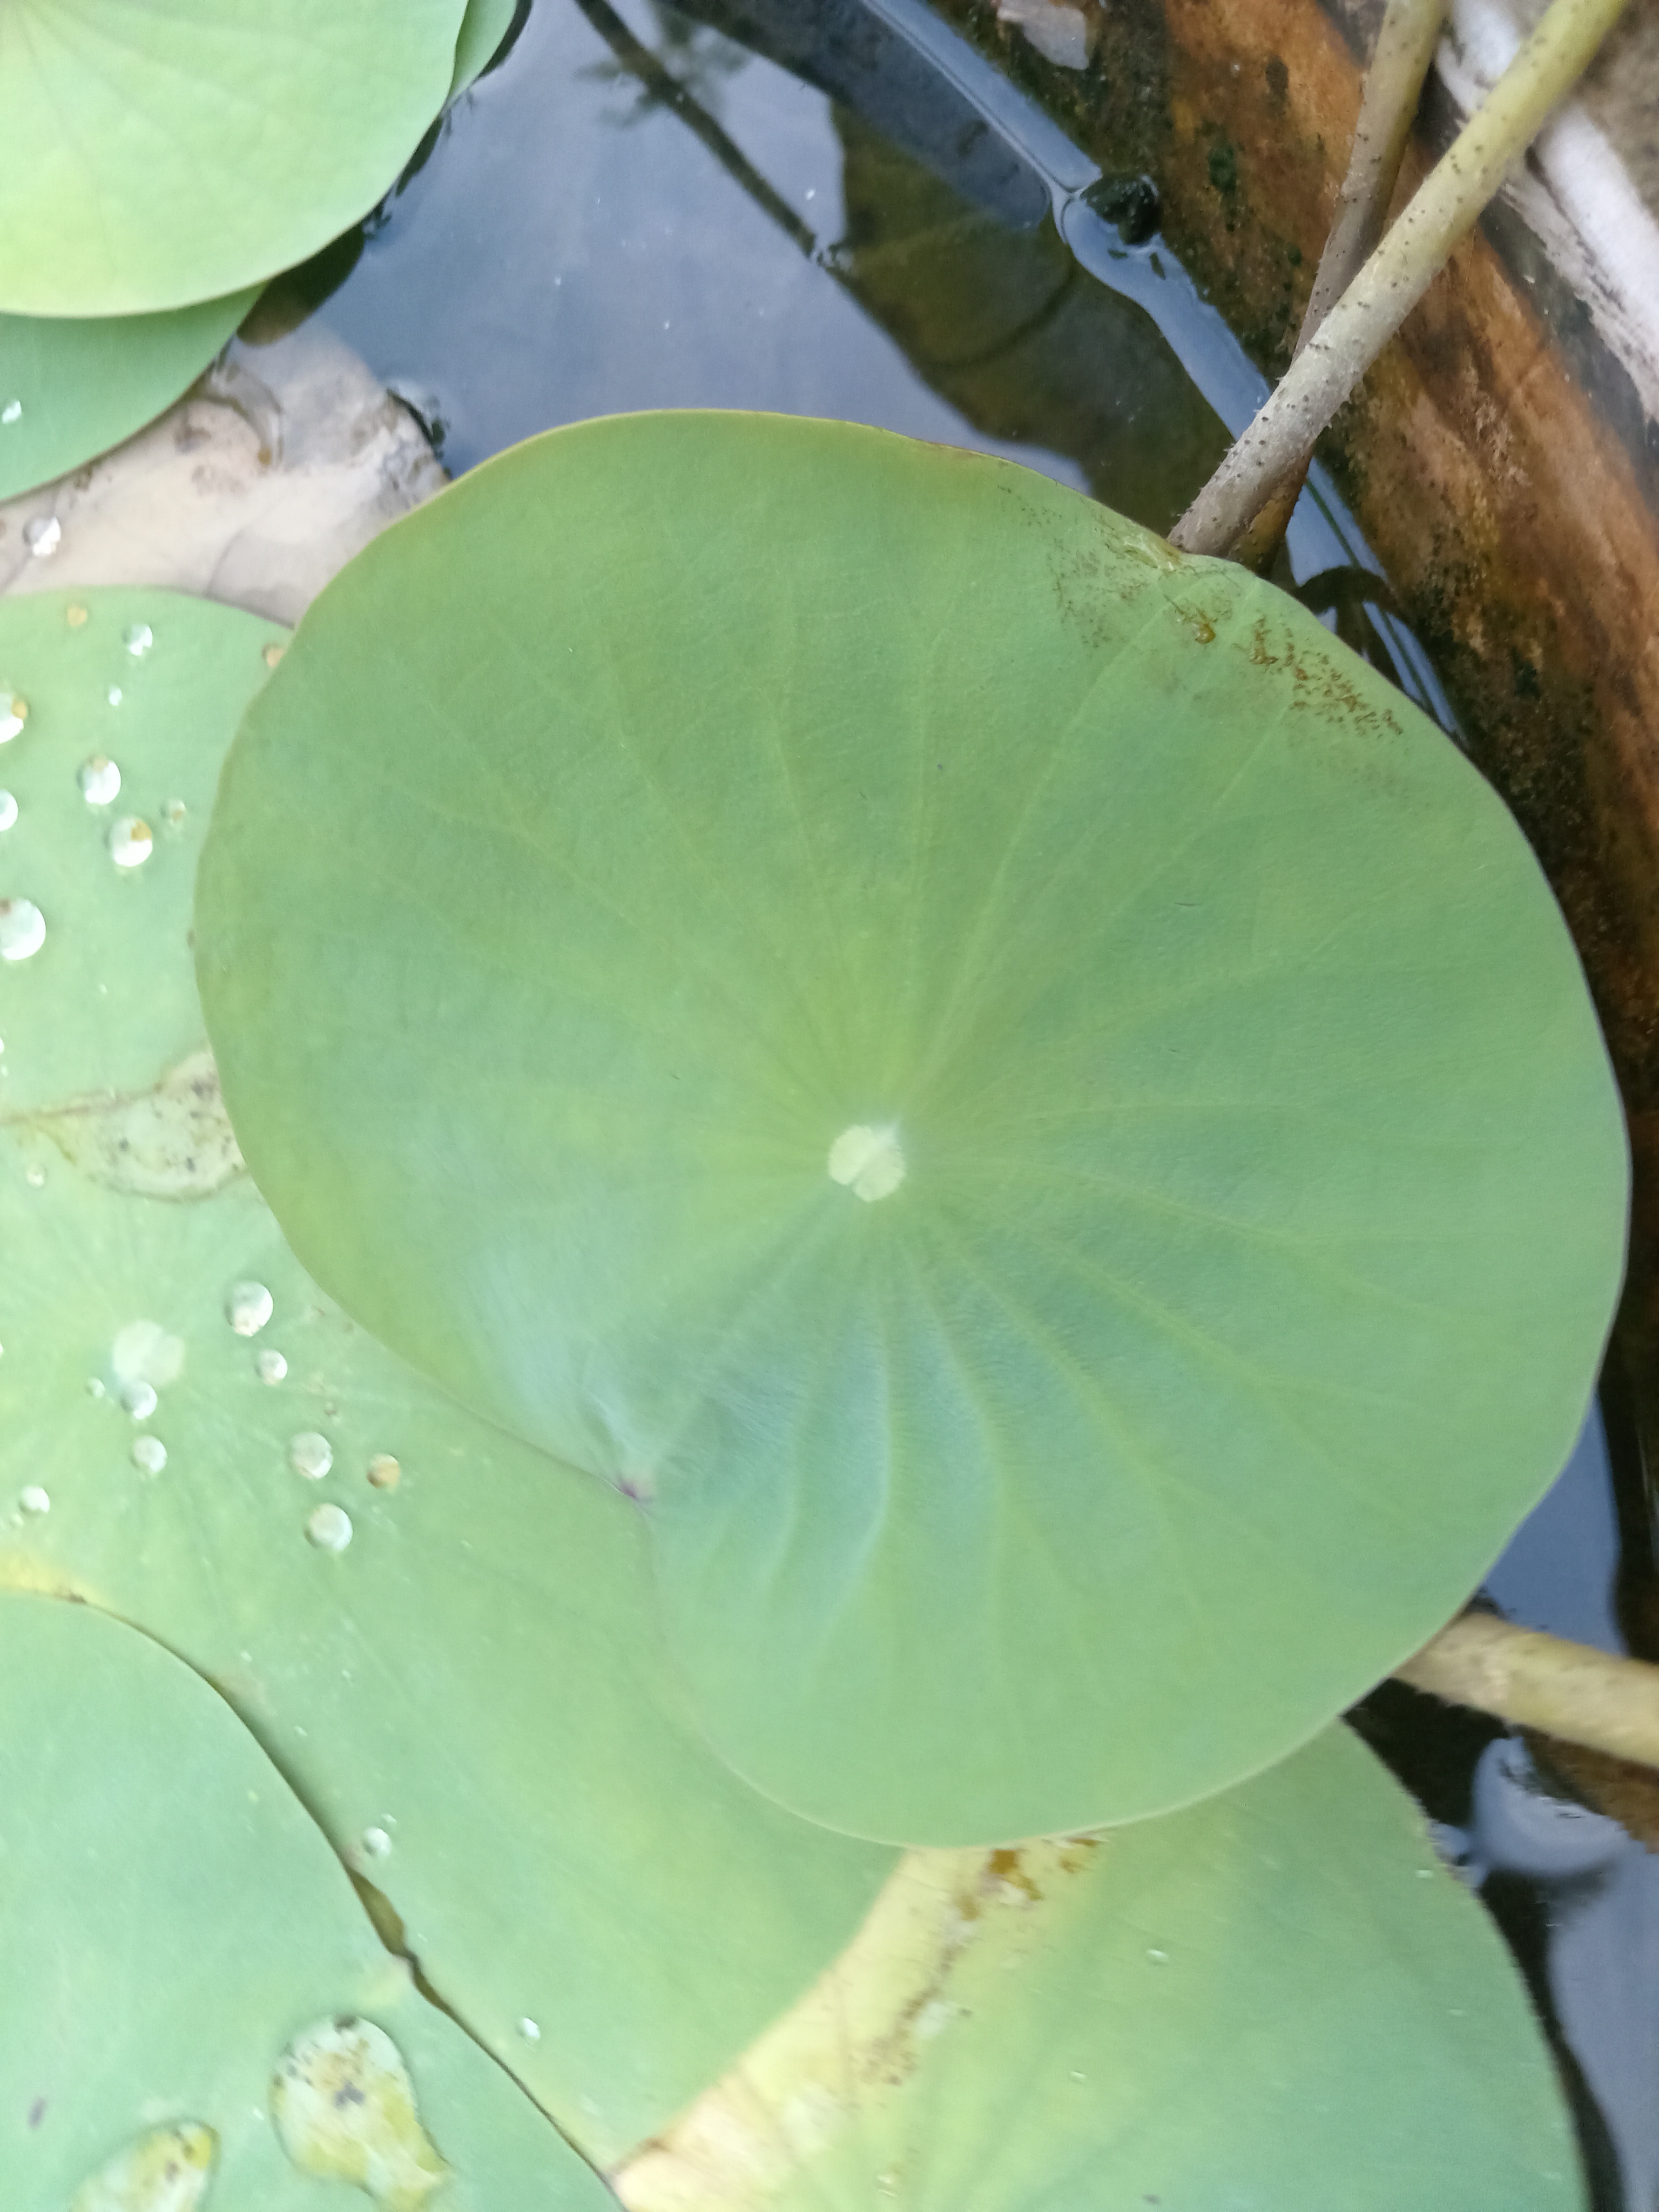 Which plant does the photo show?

lotus
